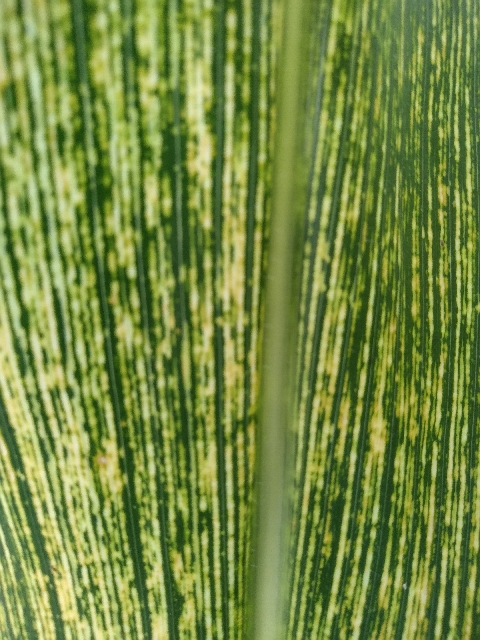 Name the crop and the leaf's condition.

maize, maize streak virus
